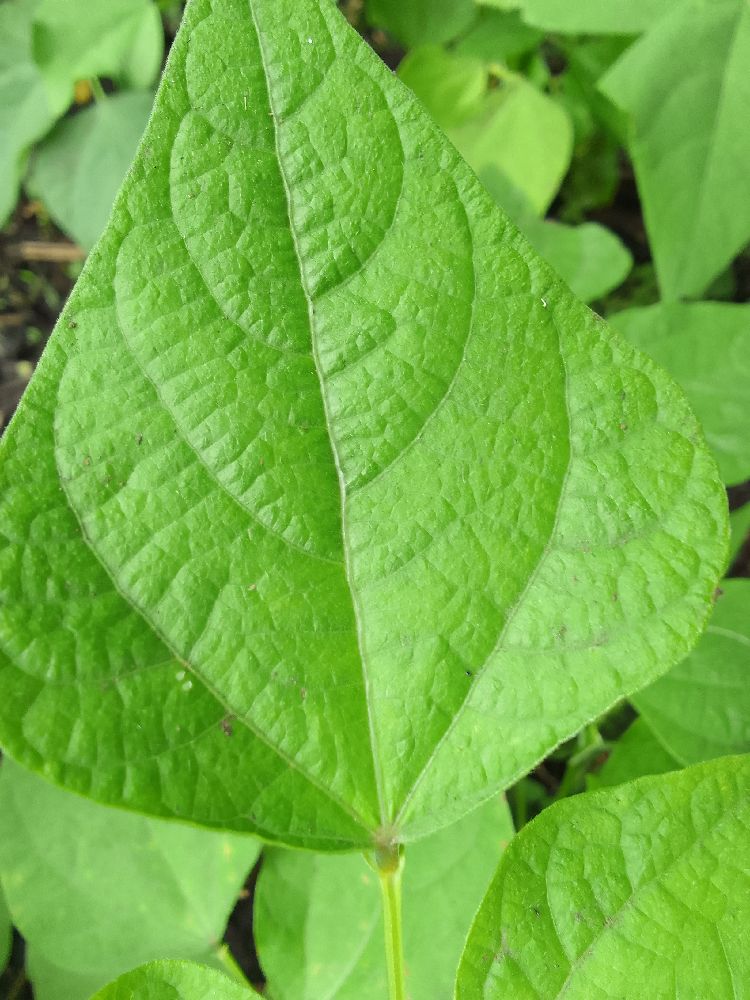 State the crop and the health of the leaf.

common bean, healthy
